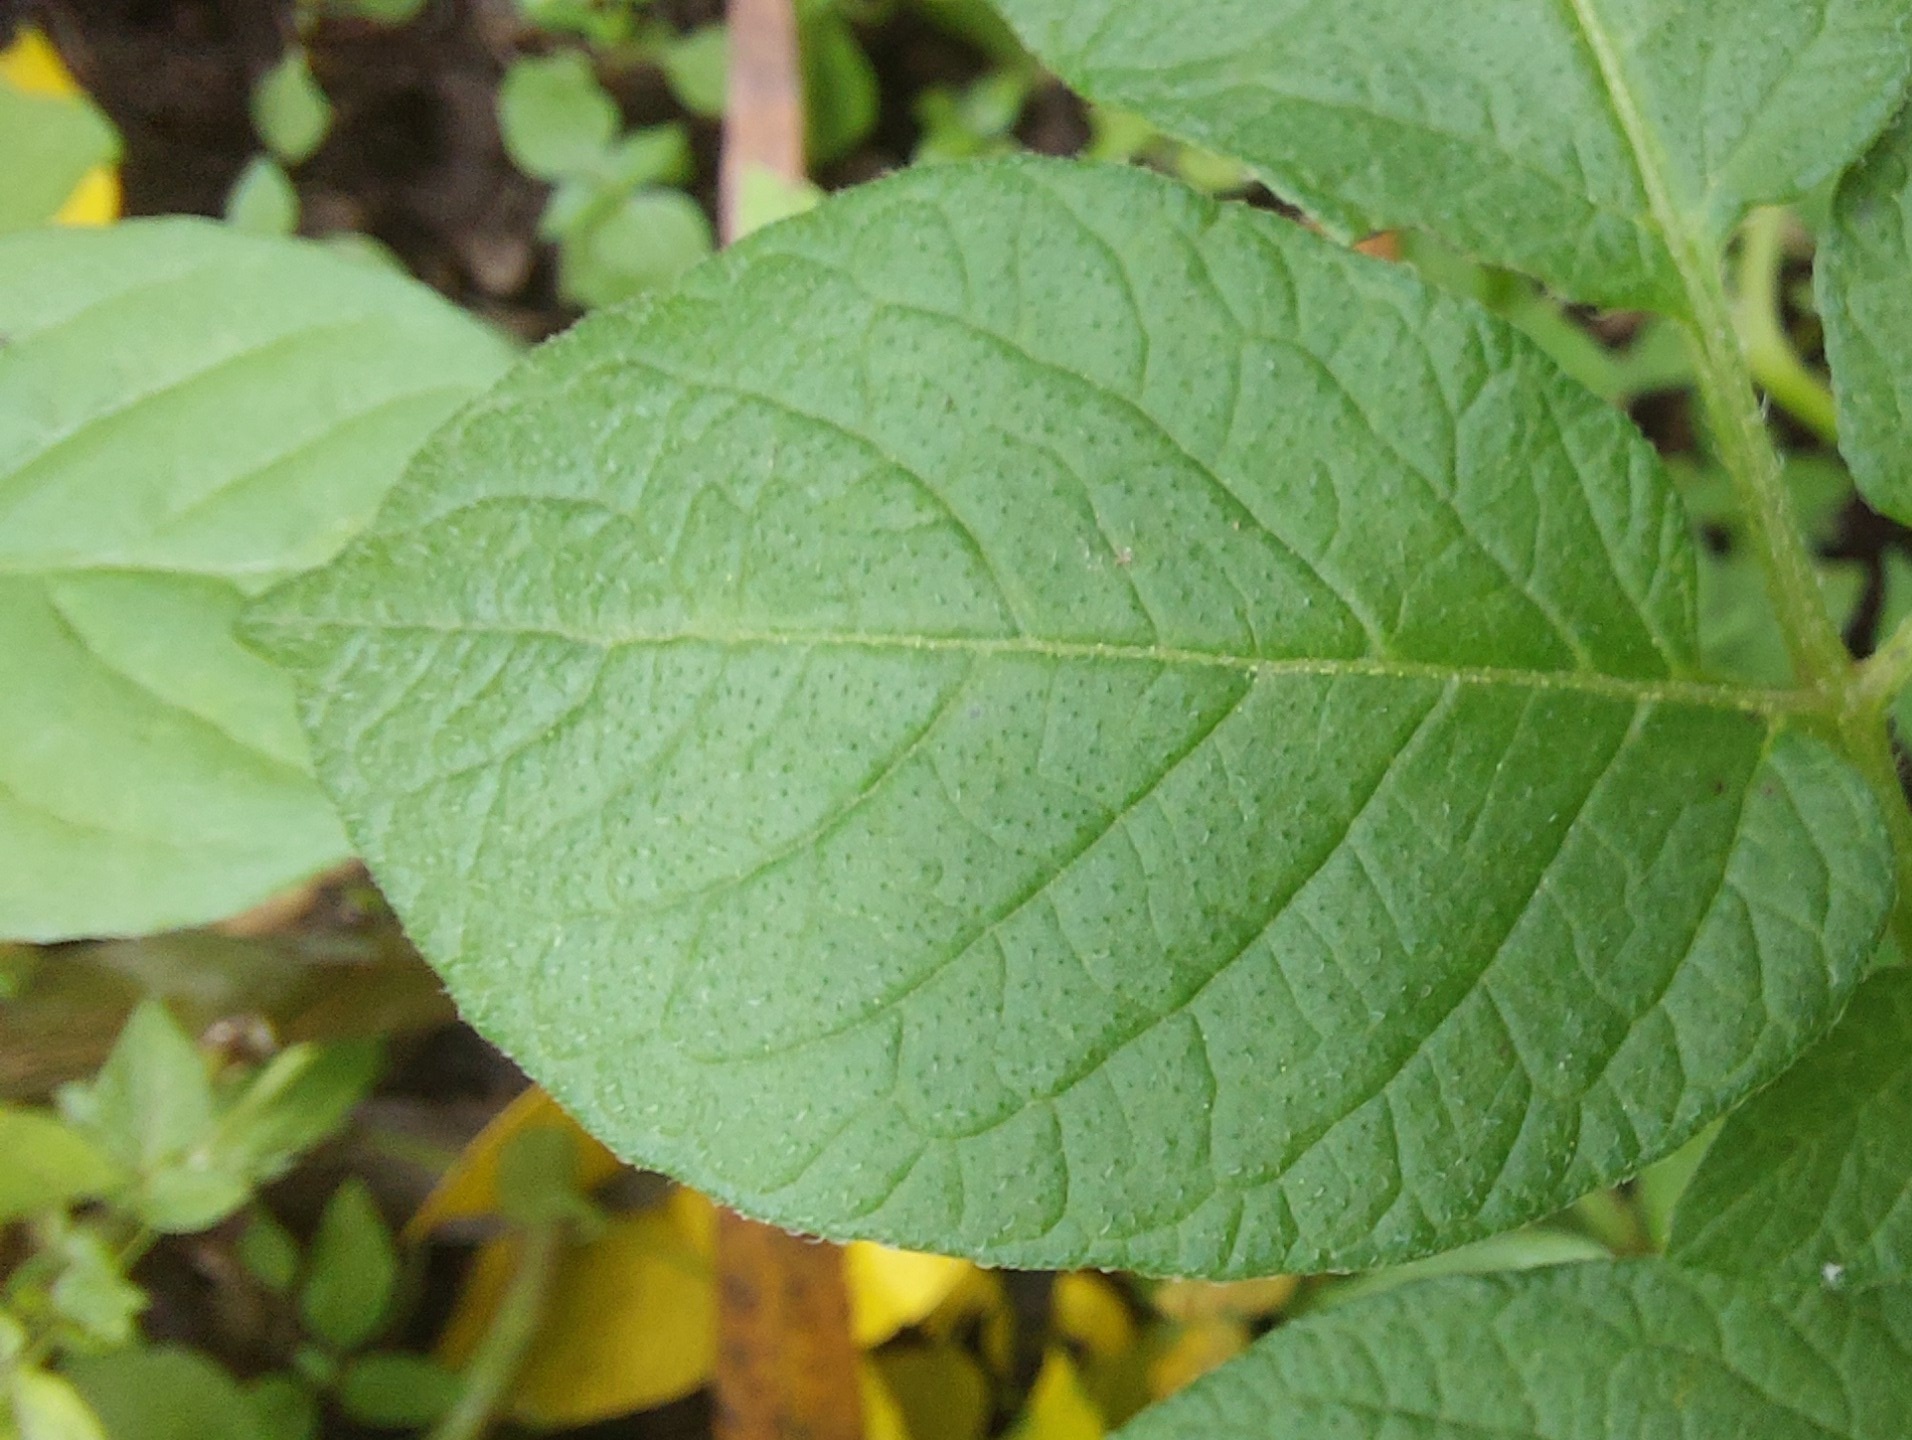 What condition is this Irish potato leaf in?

healthy
